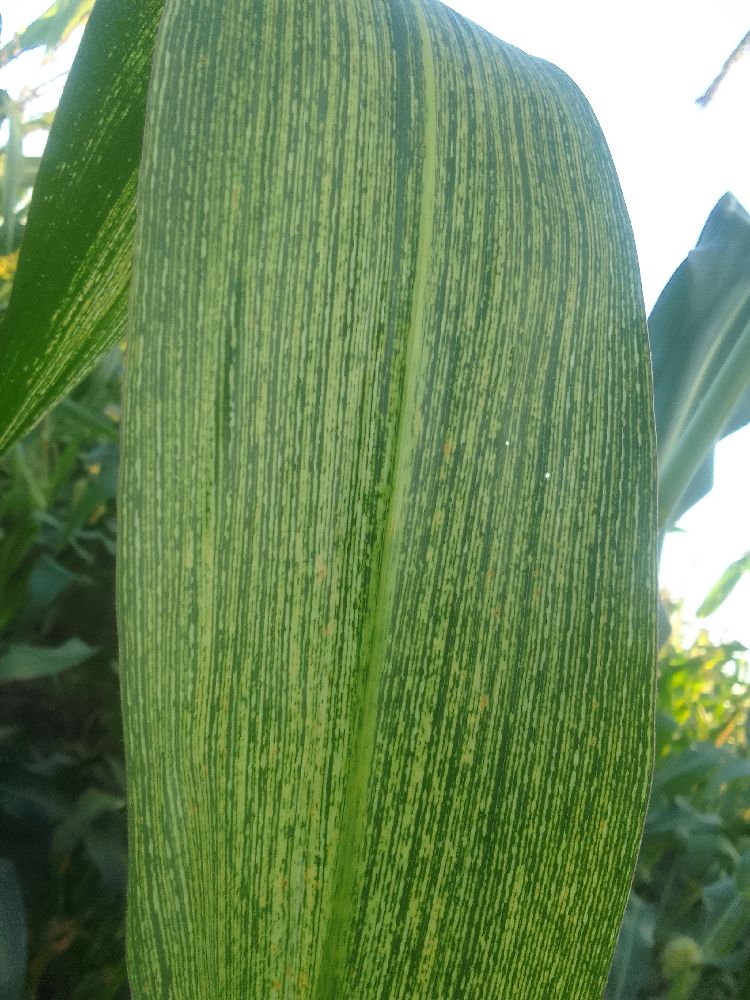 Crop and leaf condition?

maize, maize streak virus
